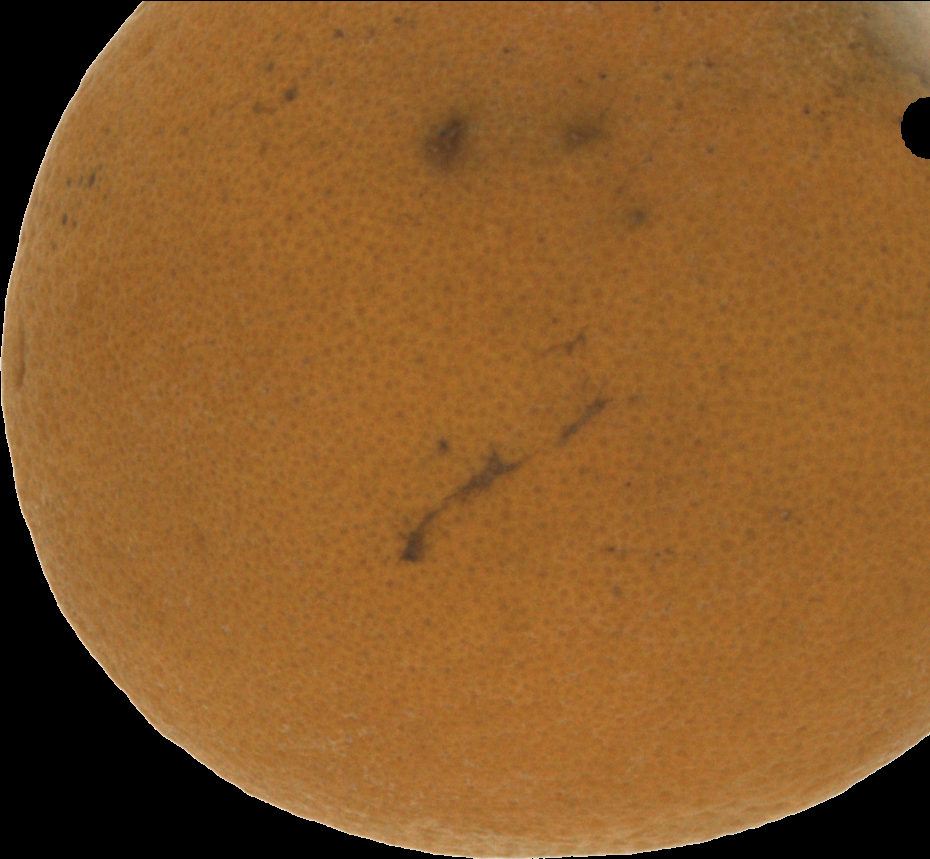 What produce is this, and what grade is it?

orange, bad
